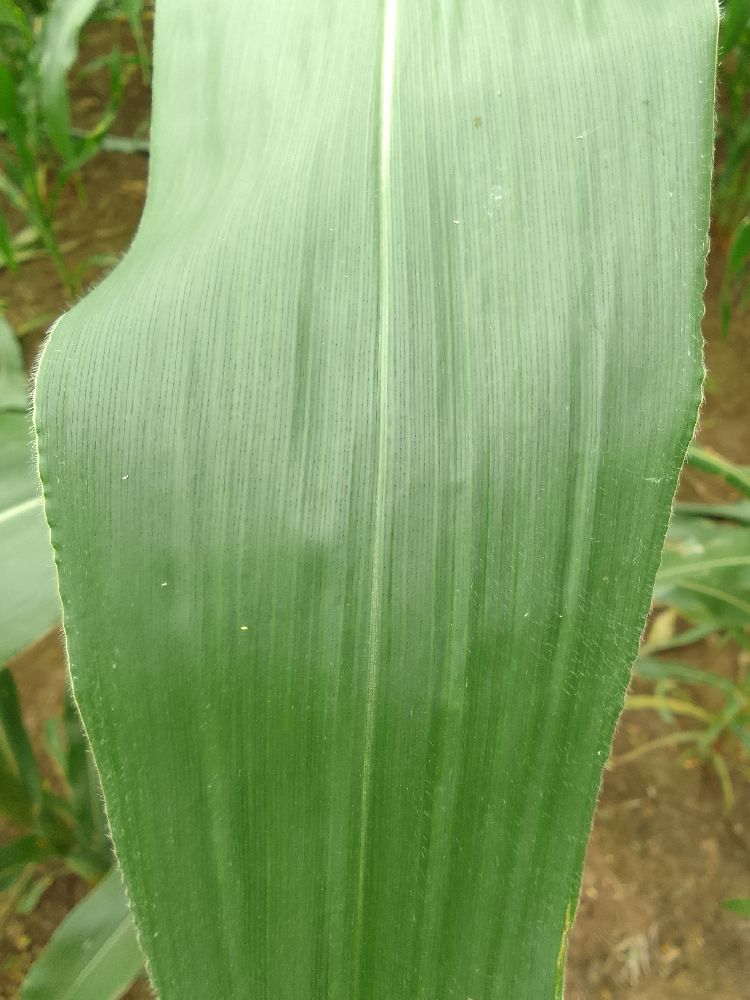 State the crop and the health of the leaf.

maize, healthy
